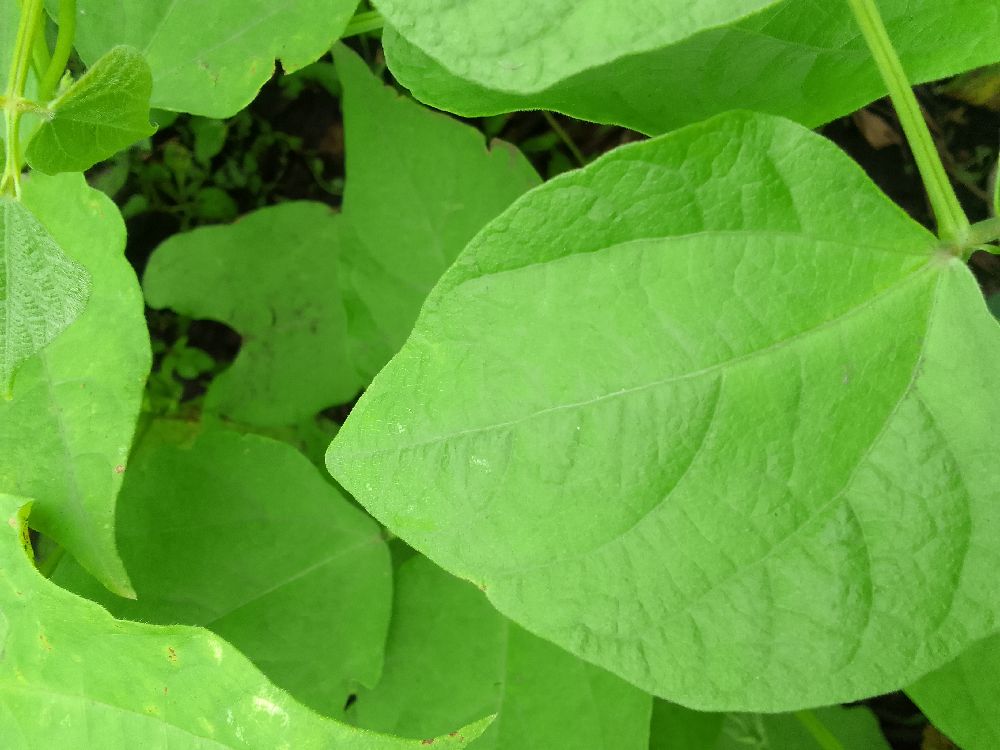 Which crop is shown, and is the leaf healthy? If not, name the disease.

common bean, healthy
